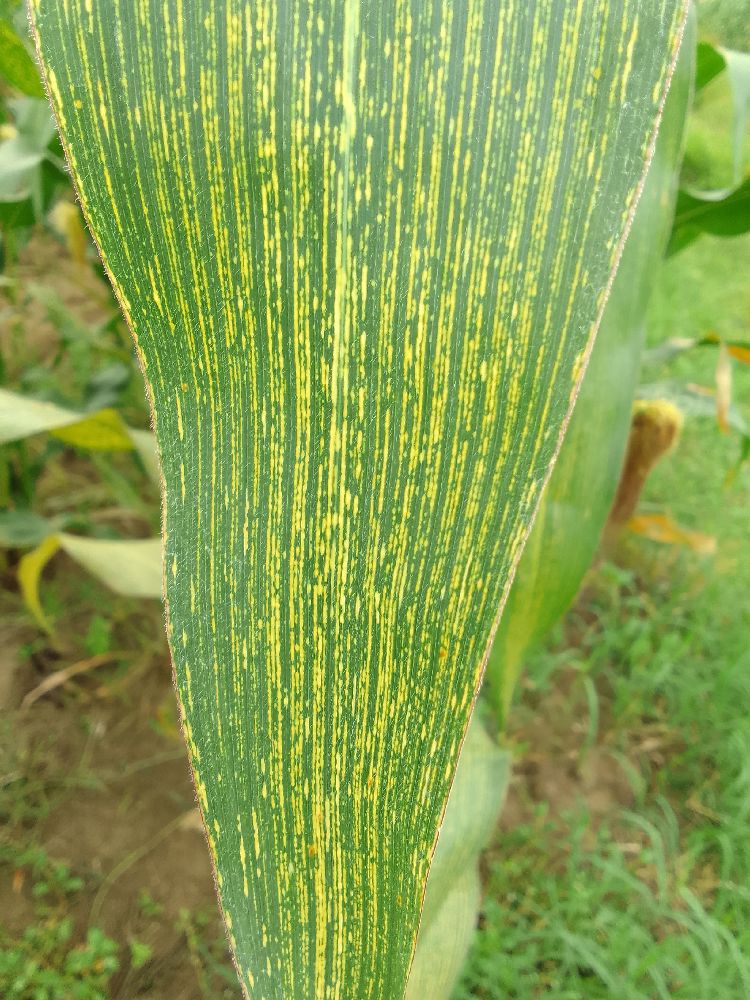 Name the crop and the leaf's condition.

maize, maize streak virus
